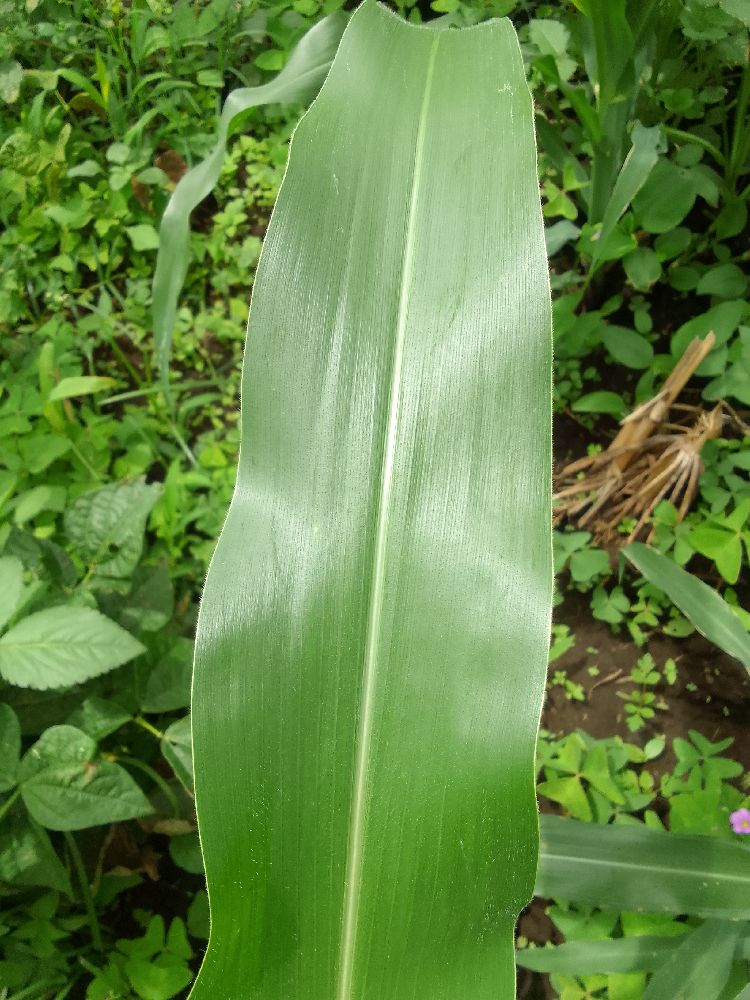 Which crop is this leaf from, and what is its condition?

maize, healthy
